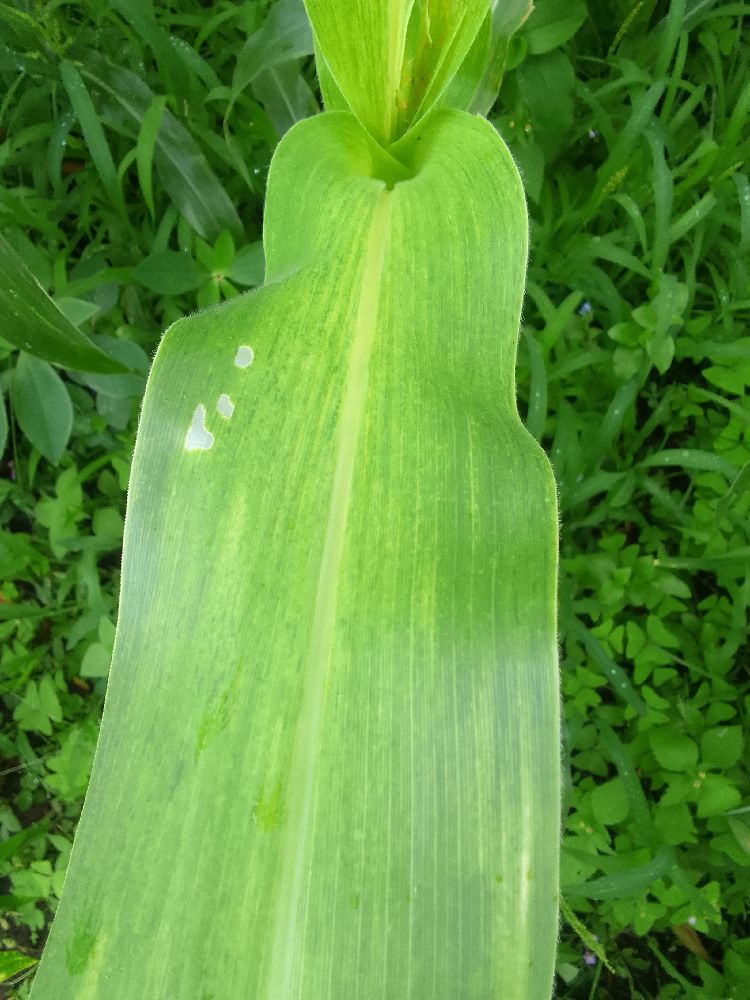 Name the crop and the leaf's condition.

maize, maize lethal necrosis
